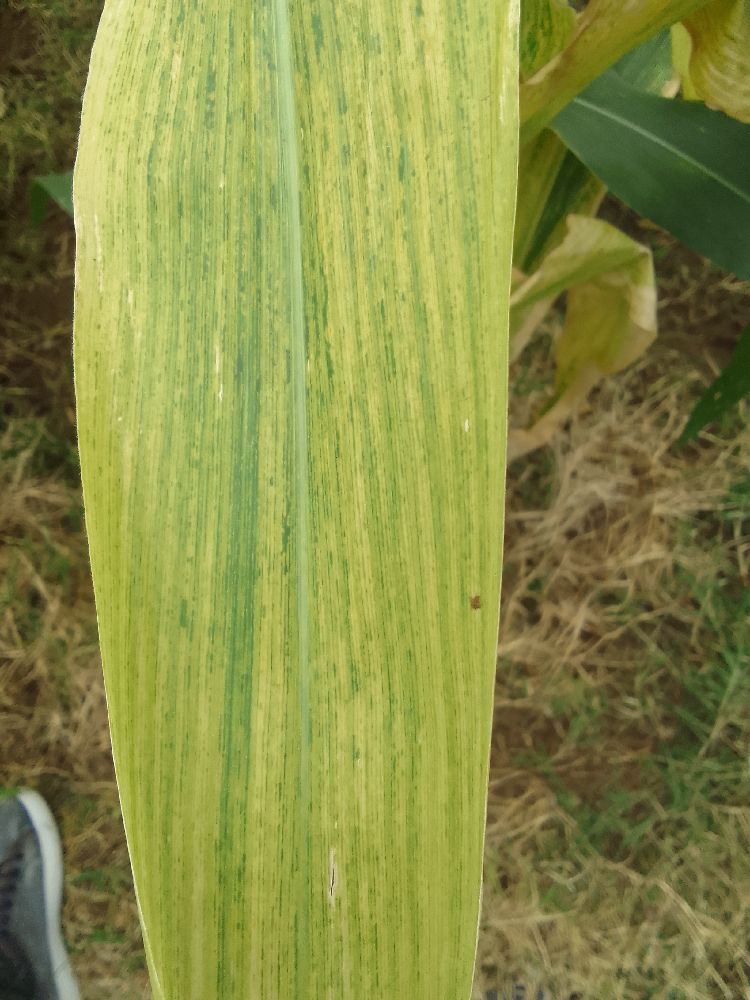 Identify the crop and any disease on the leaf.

maize, maize lethal necrosis
